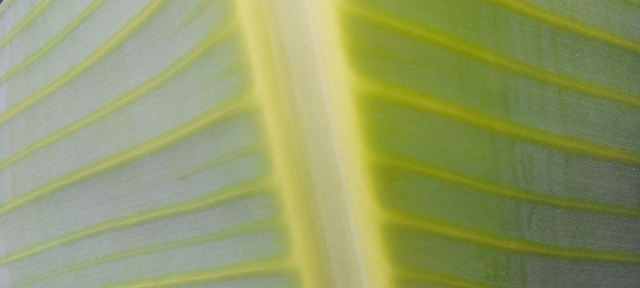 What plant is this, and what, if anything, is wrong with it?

banana, healthy
